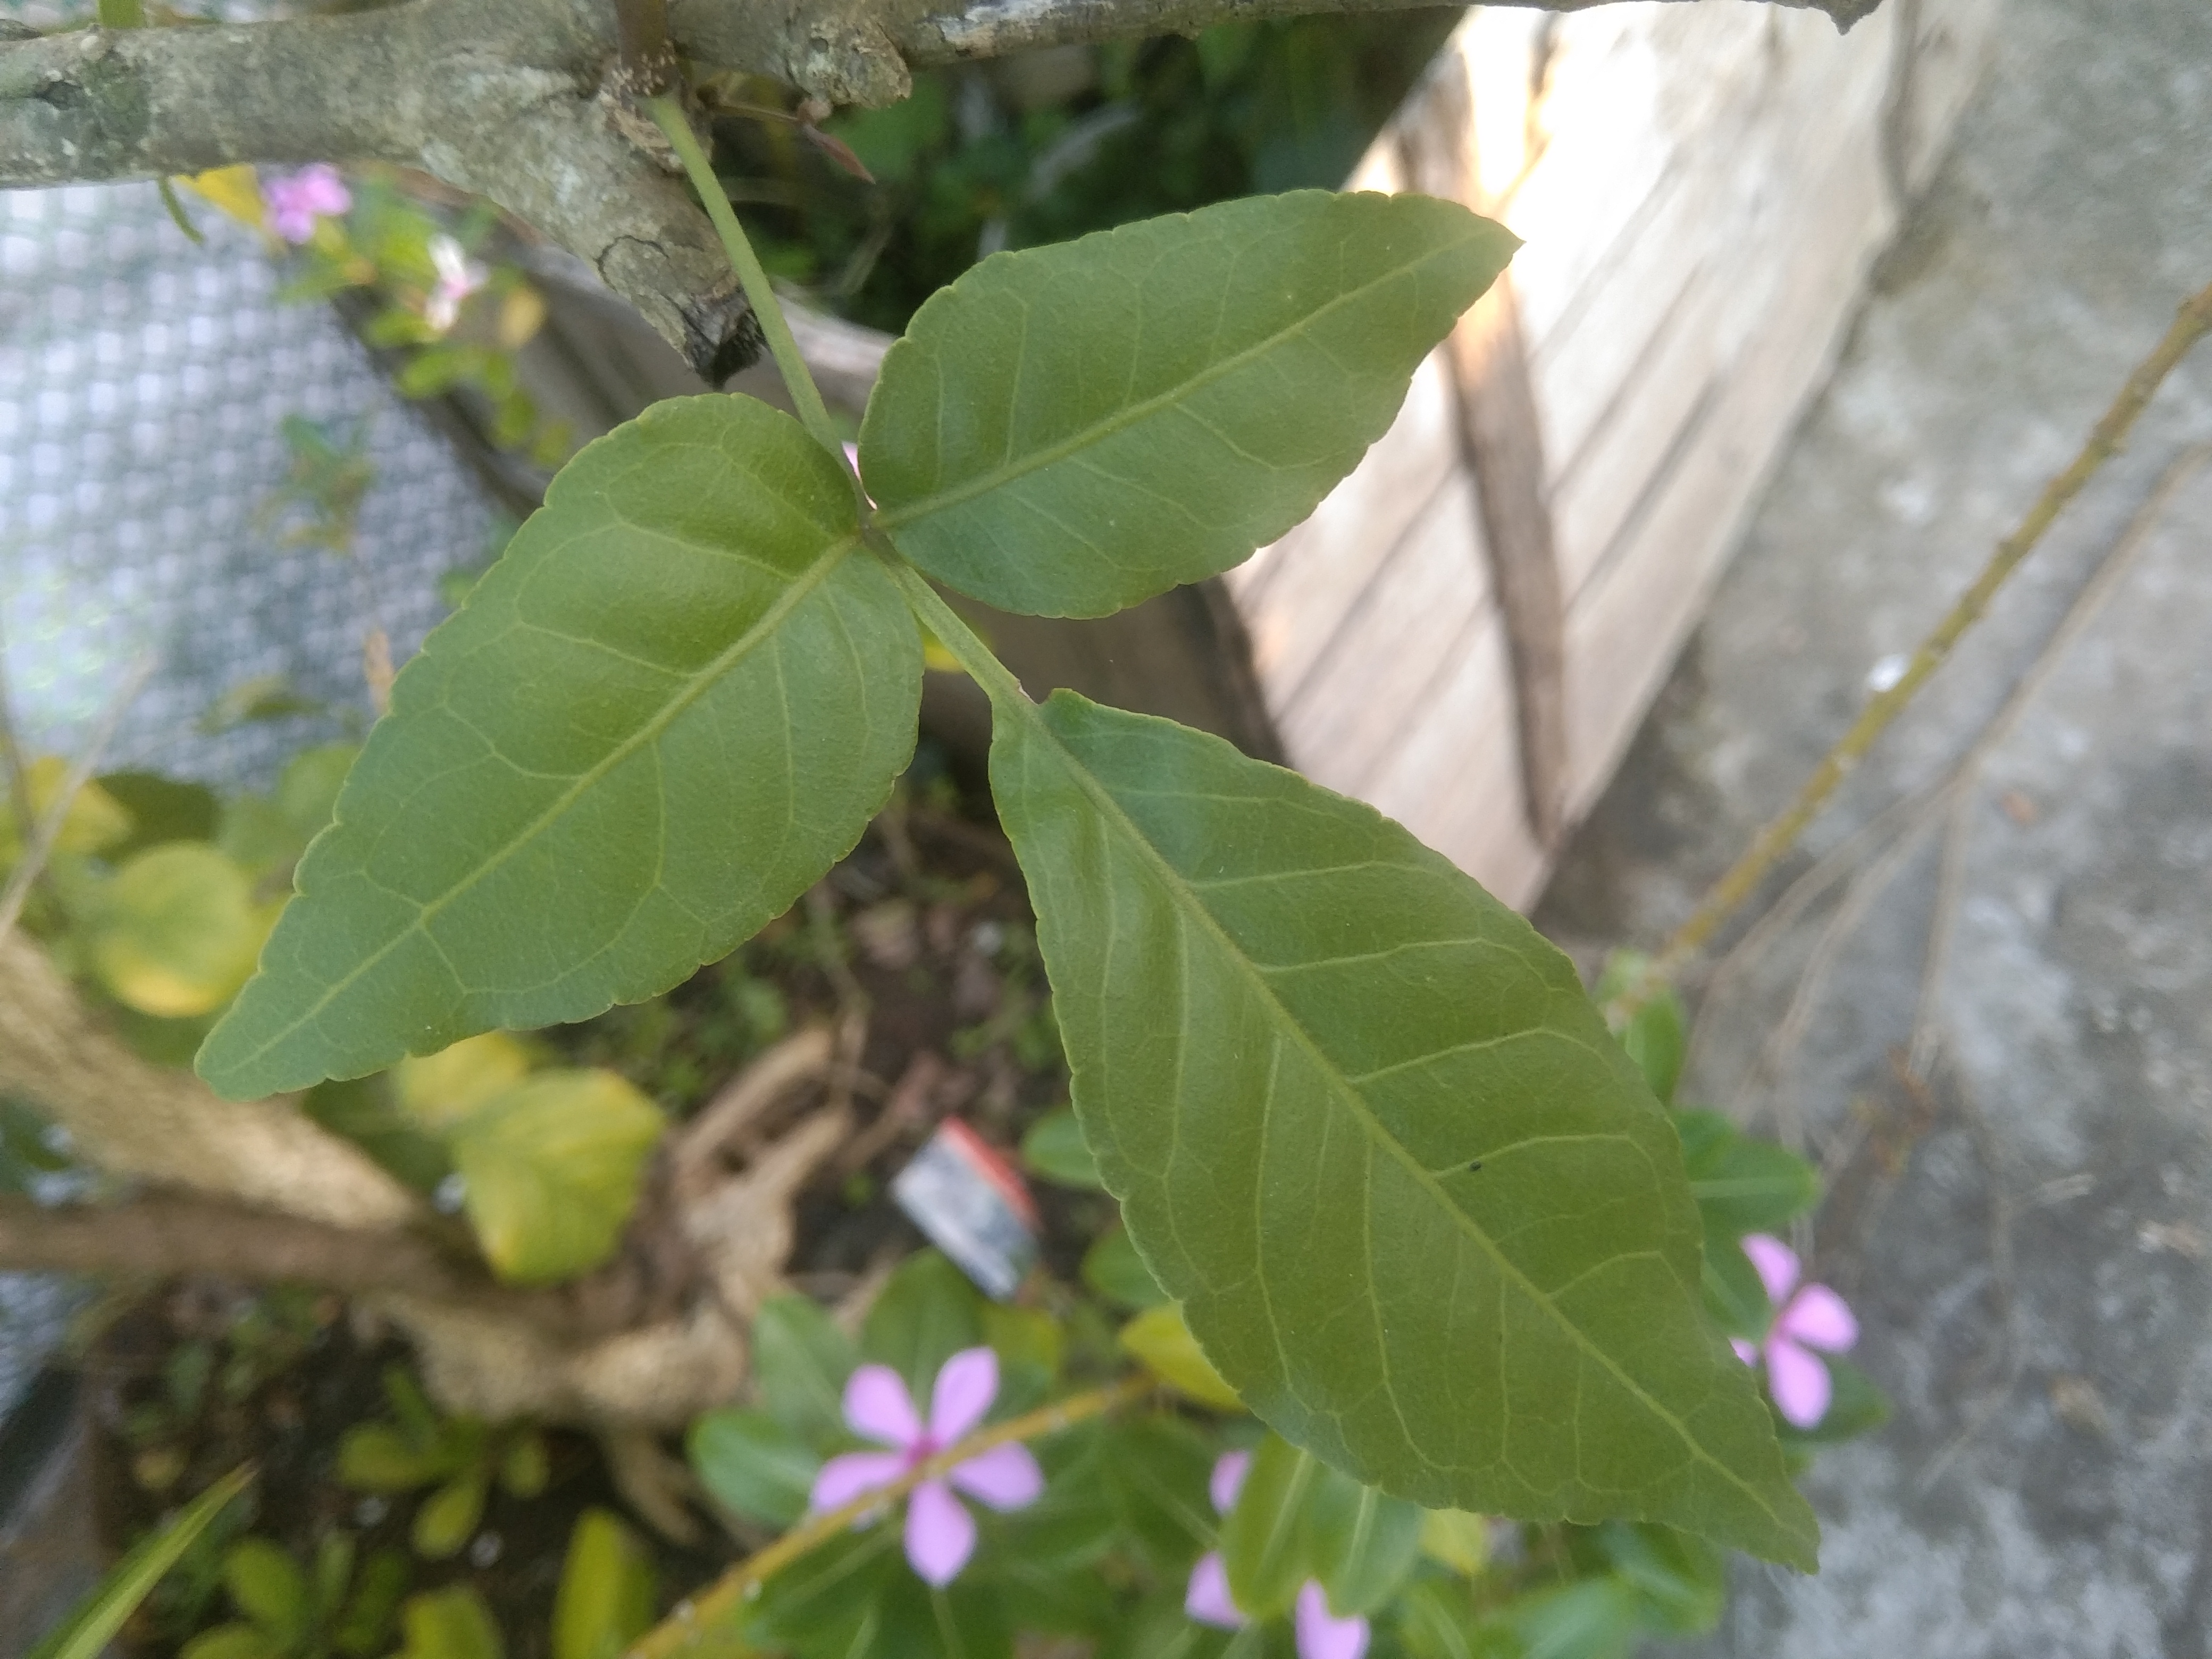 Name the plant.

wood apple
